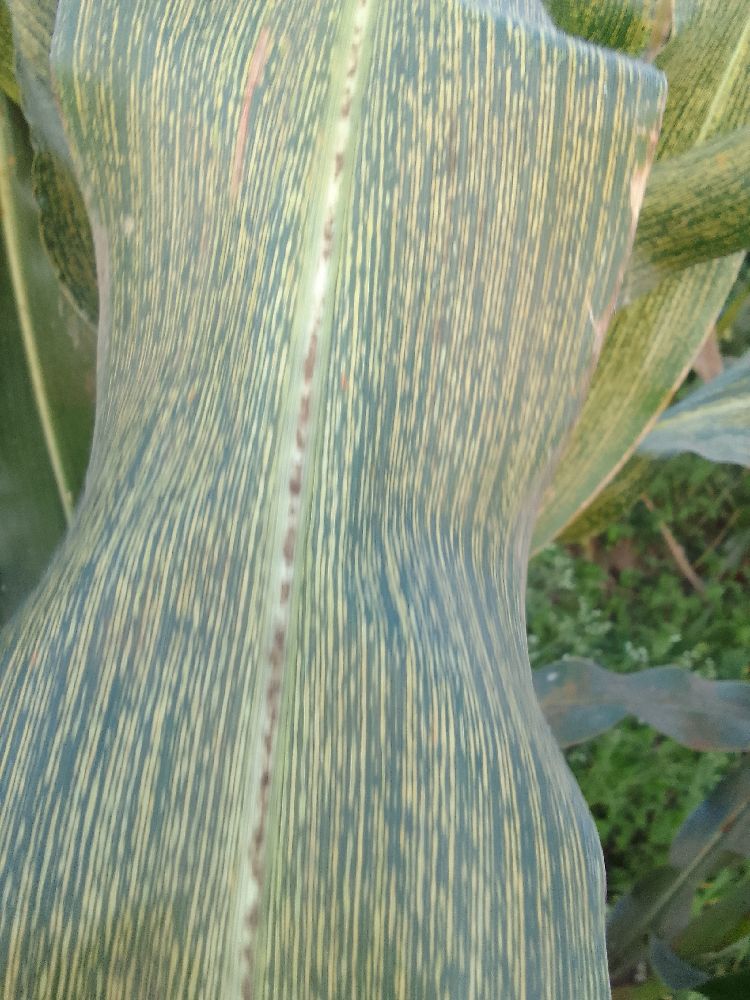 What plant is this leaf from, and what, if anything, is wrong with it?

maize, maize streak virus
